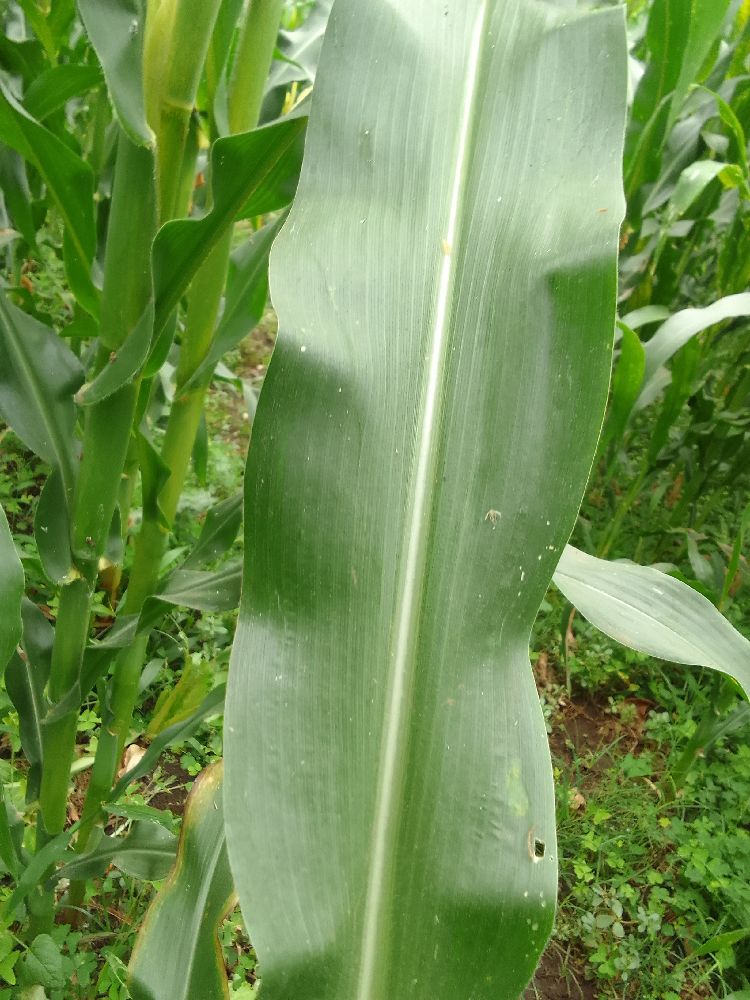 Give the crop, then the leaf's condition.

maize, healthy
